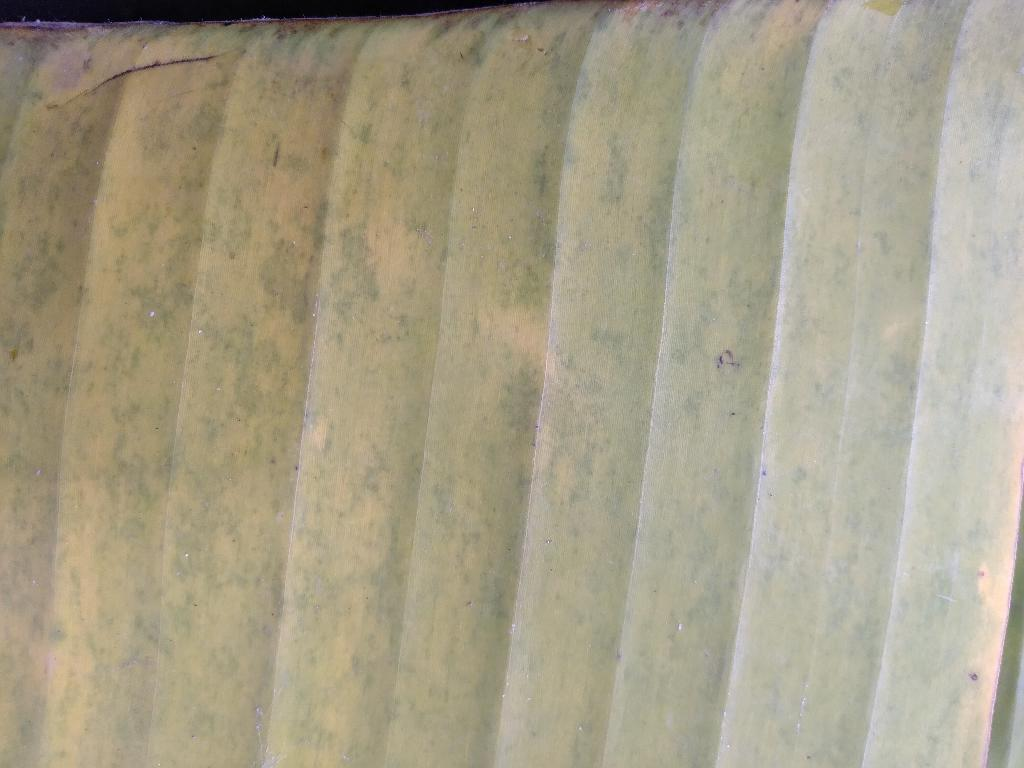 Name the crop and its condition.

banana, fusarium wilt race 1
